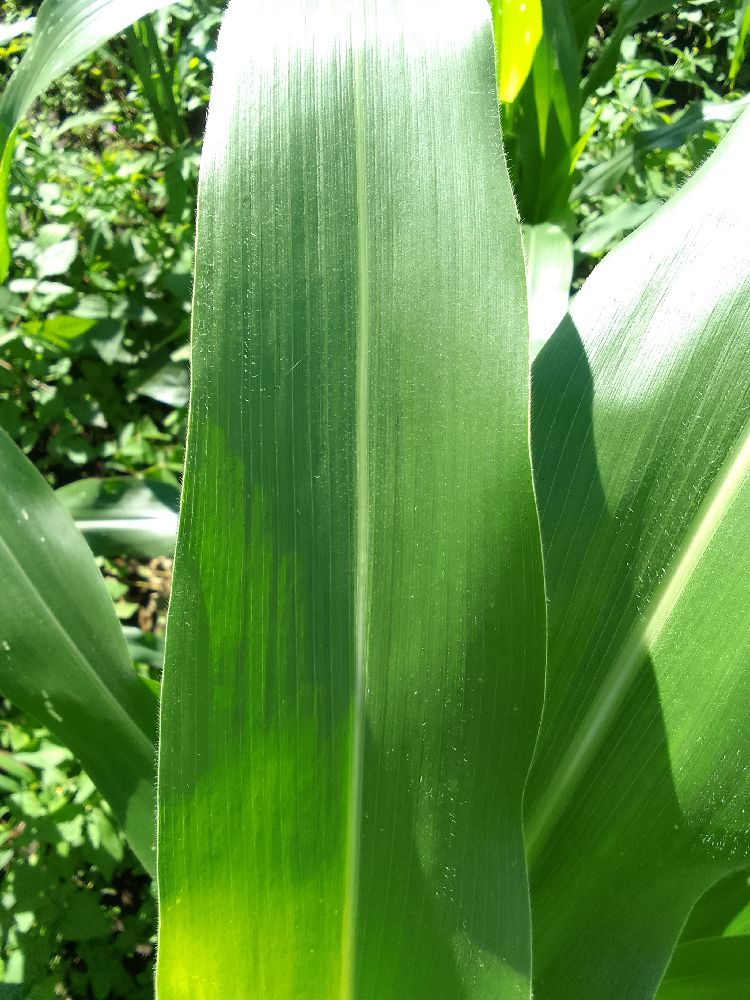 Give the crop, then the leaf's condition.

maize, healthy
